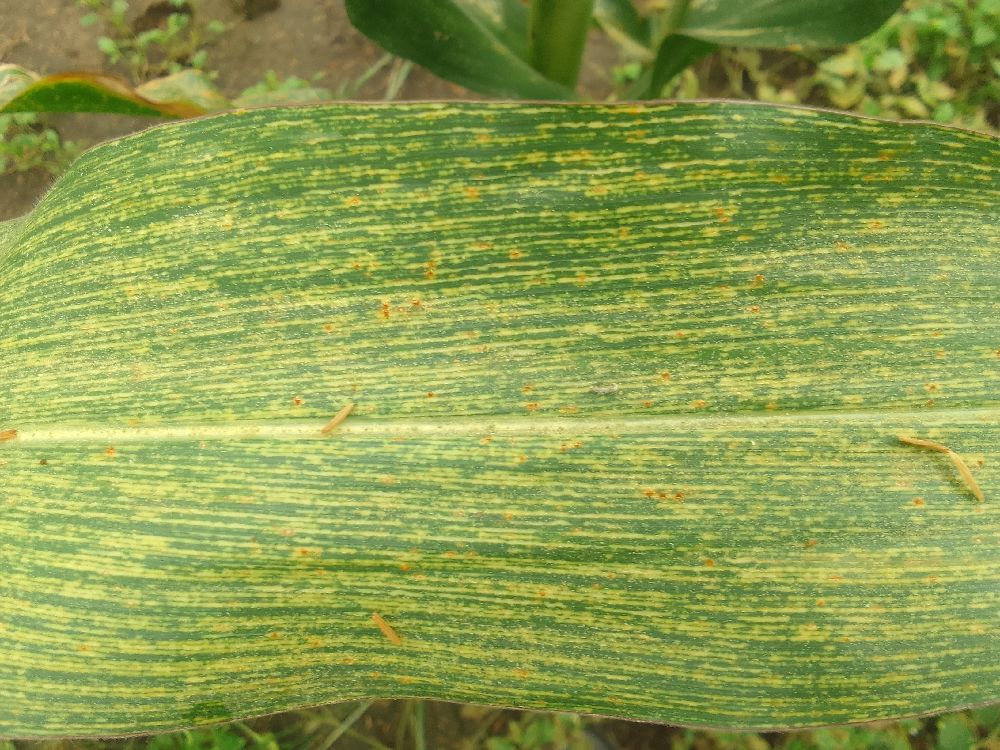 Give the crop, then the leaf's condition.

maize, maize streak virus
